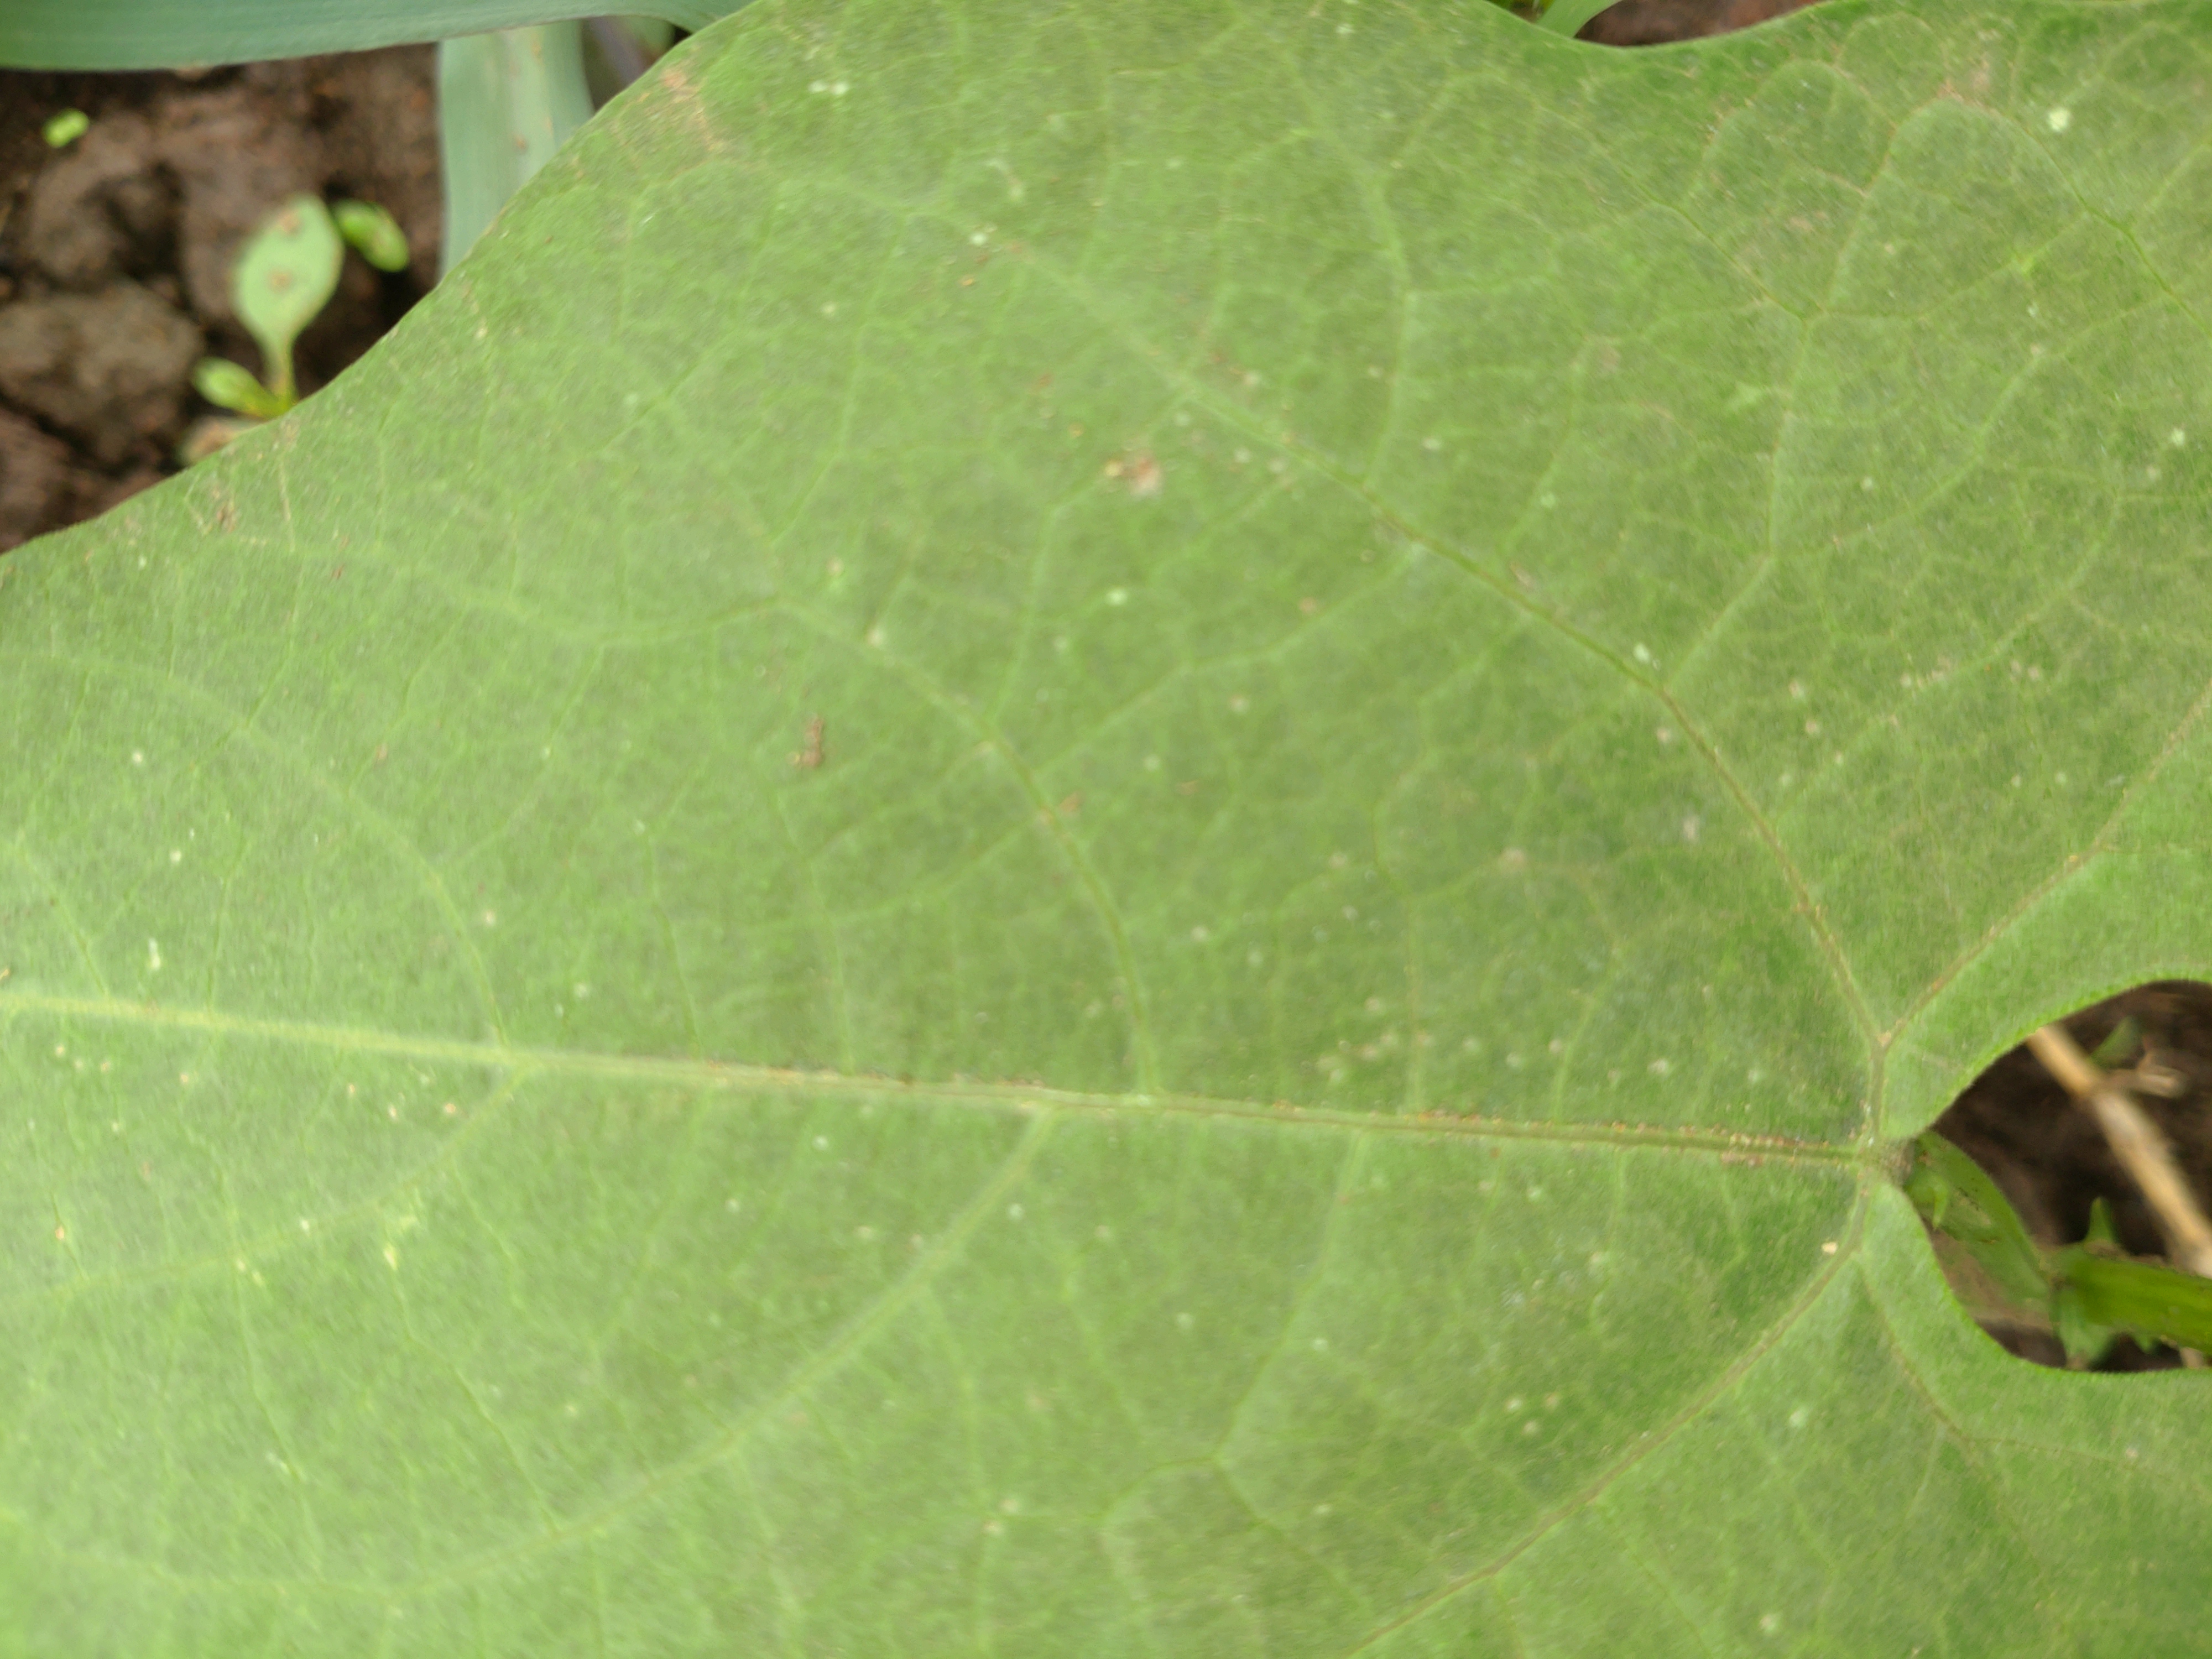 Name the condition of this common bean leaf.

healthy
